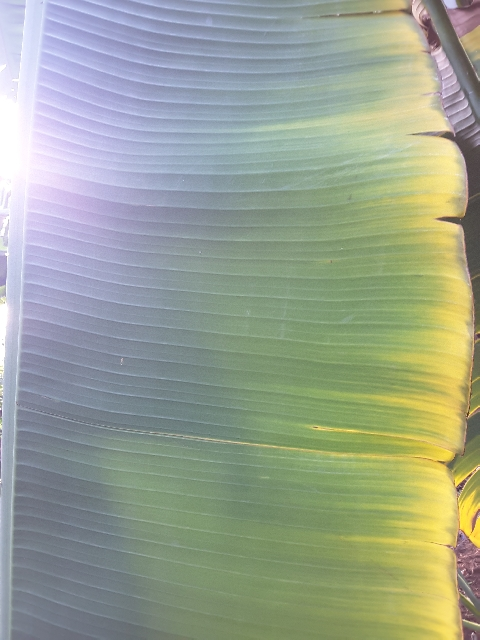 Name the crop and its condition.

banana, fusarium wilt race 1
